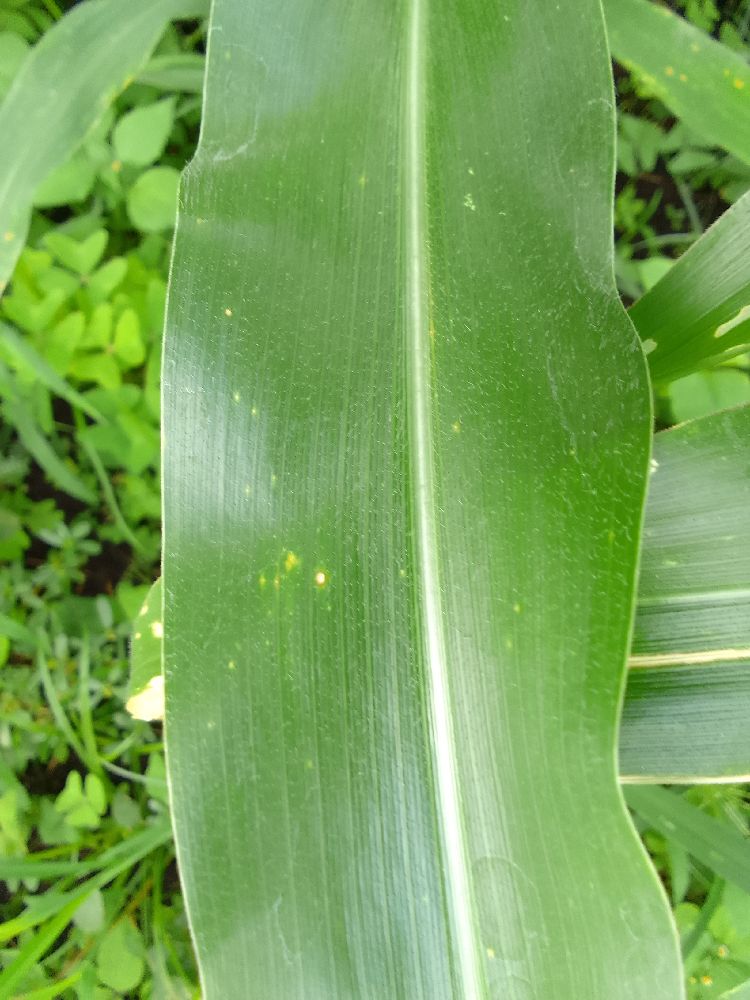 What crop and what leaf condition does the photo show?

maize, healthy
